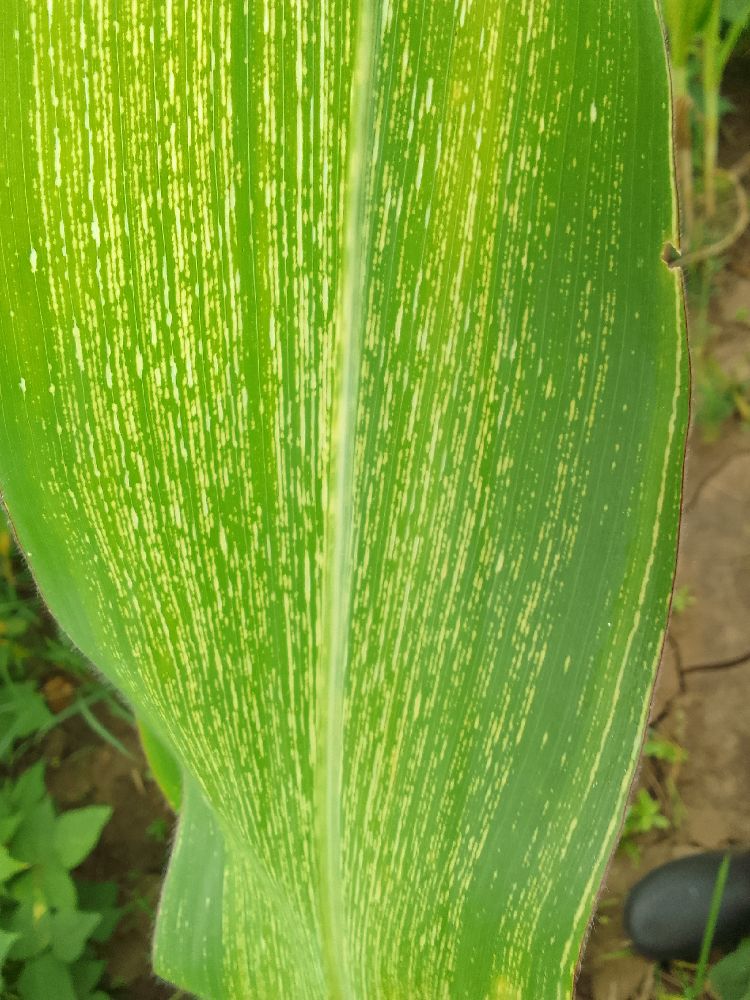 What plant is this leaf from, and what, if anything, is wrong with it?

maize, maize streak virus
